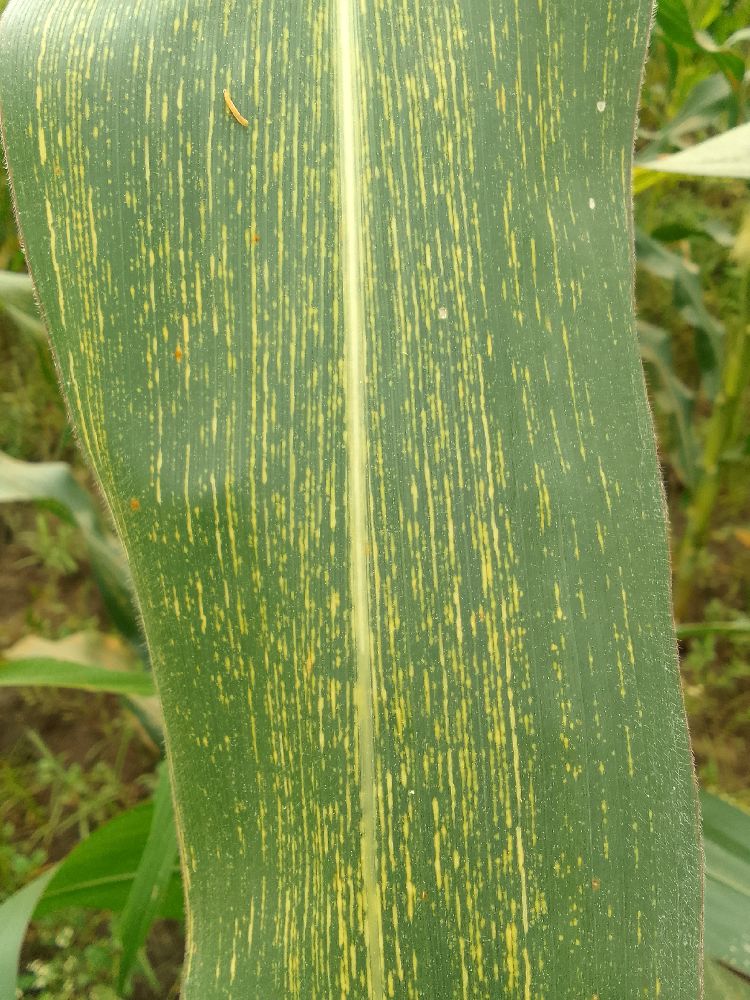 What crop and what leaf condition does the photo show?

maize, maize streak virus
